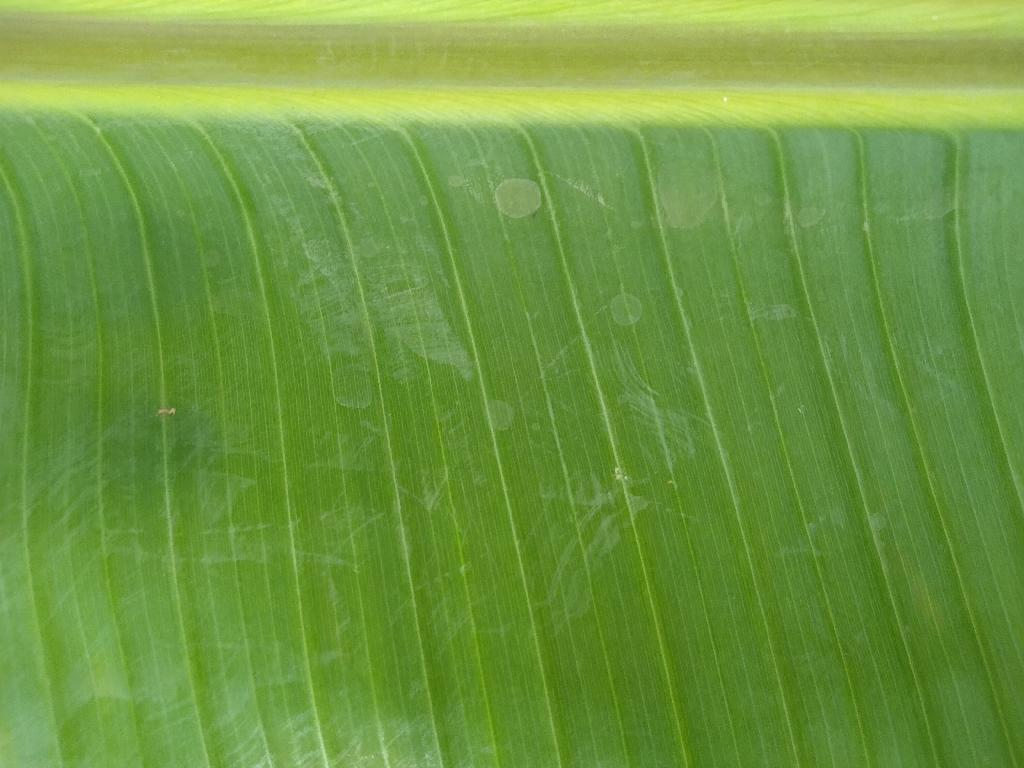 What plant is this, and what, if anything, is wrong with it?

banana, healthy
